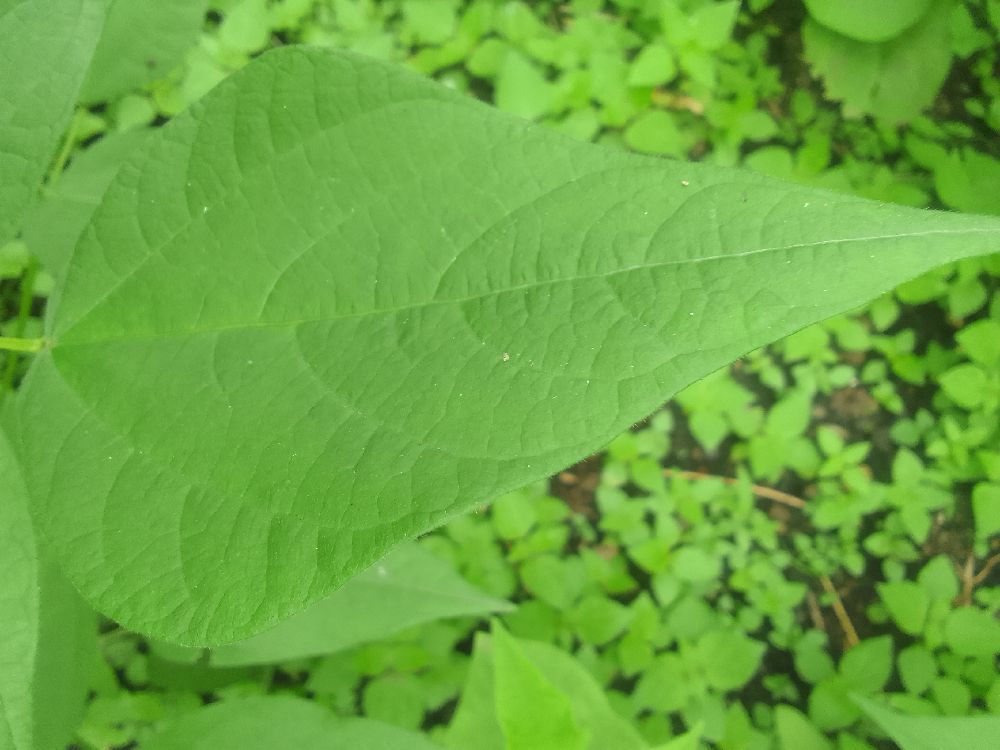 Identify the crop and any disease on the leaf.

common bean, healthy
